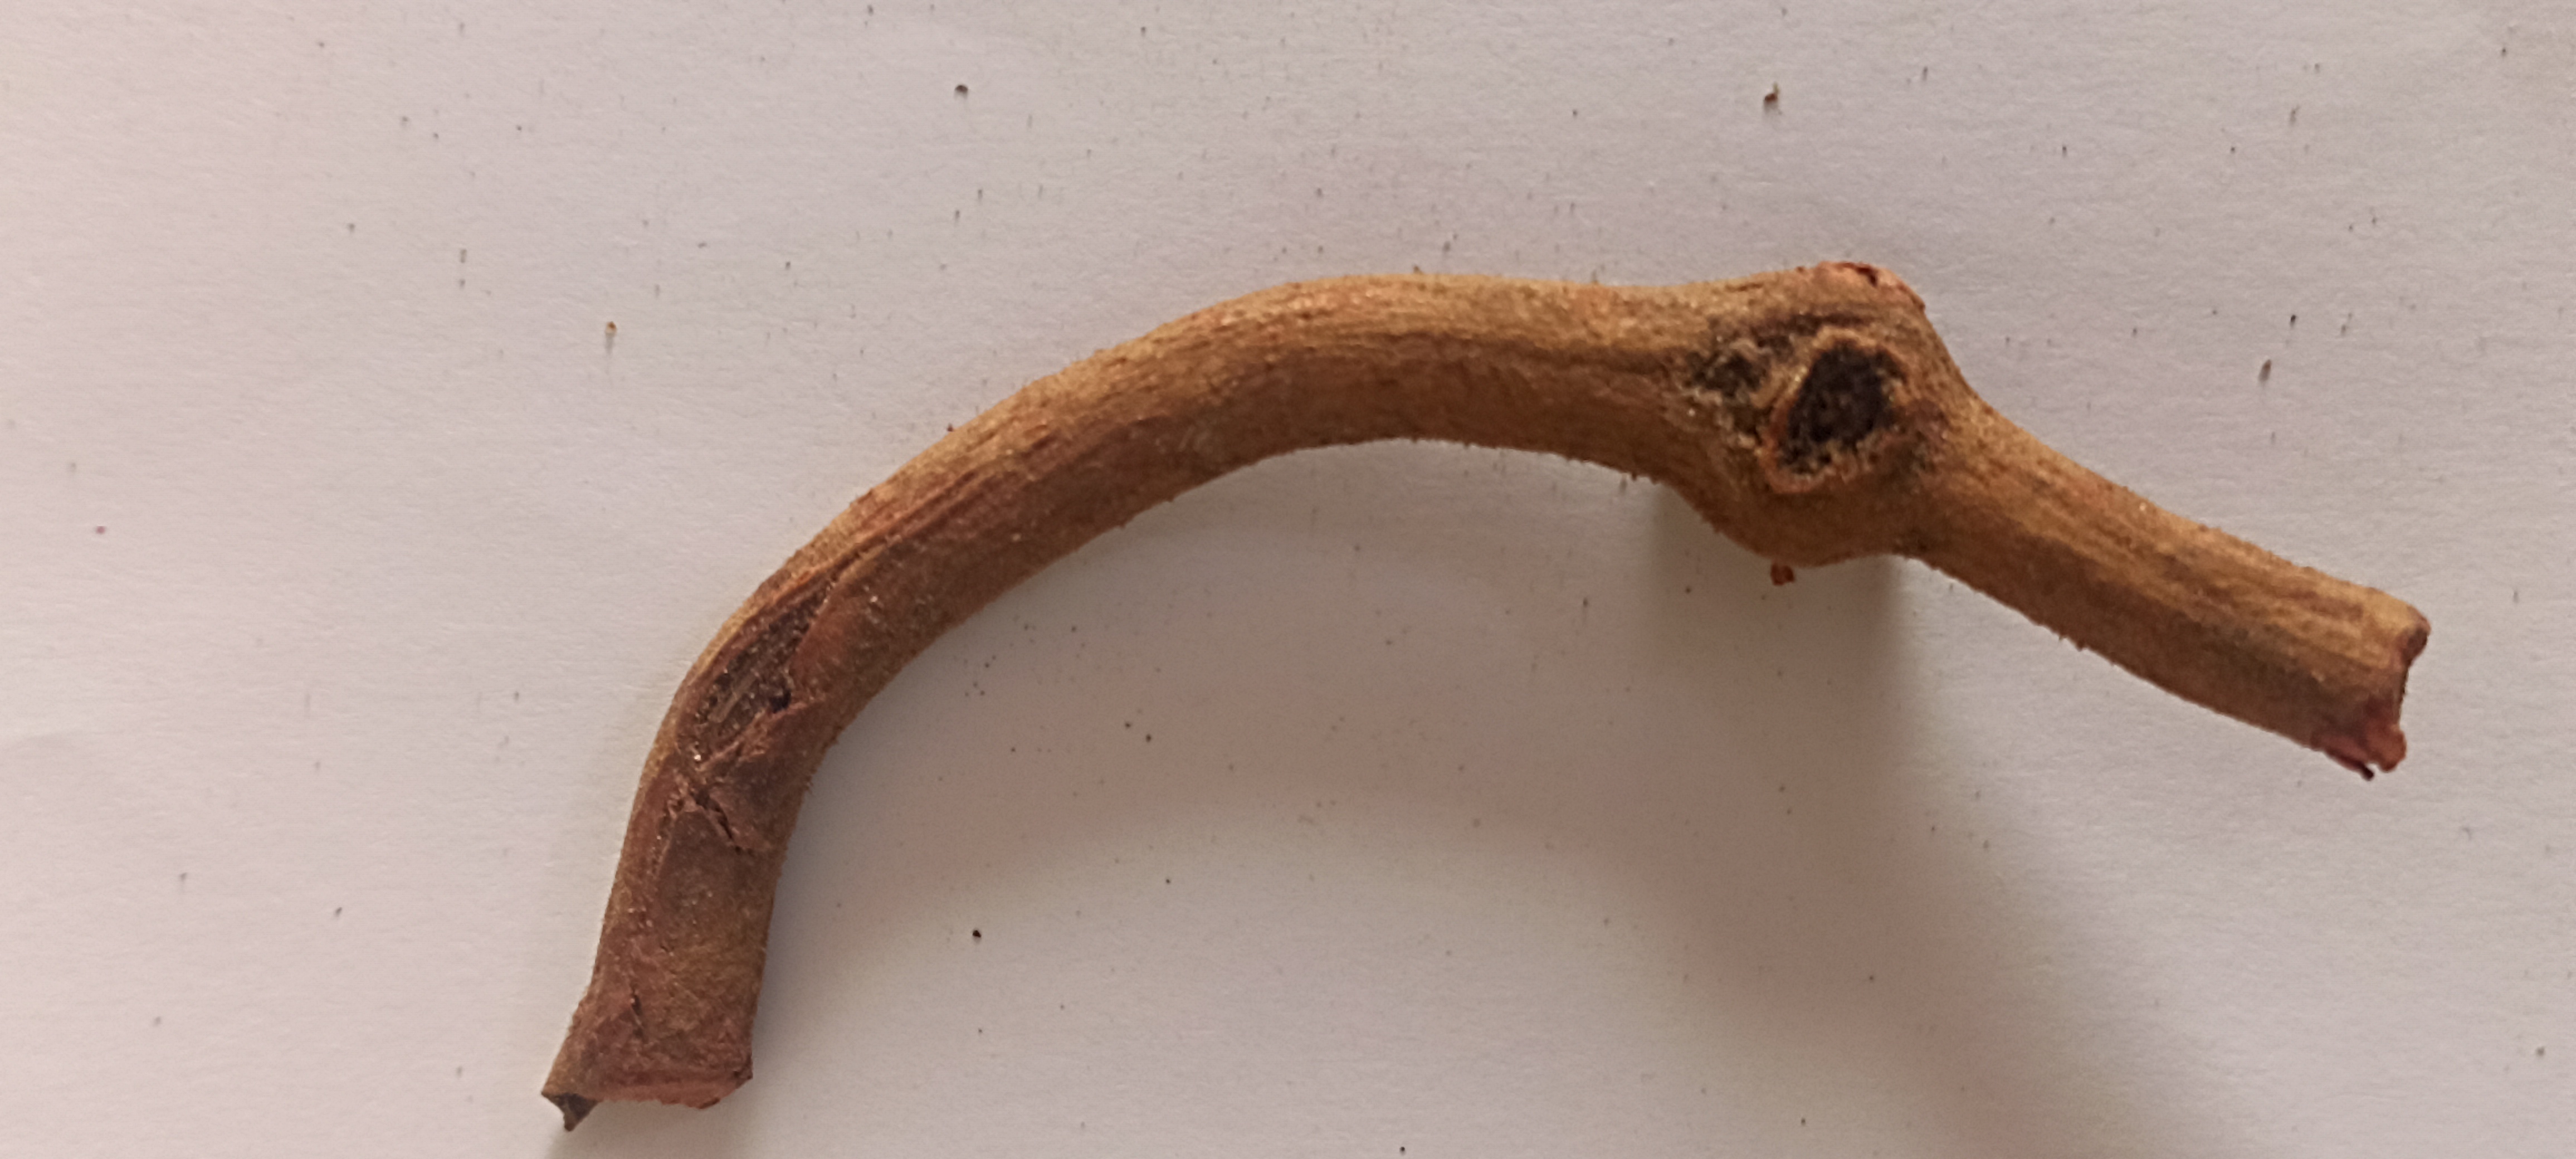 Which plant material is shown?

manjistha
